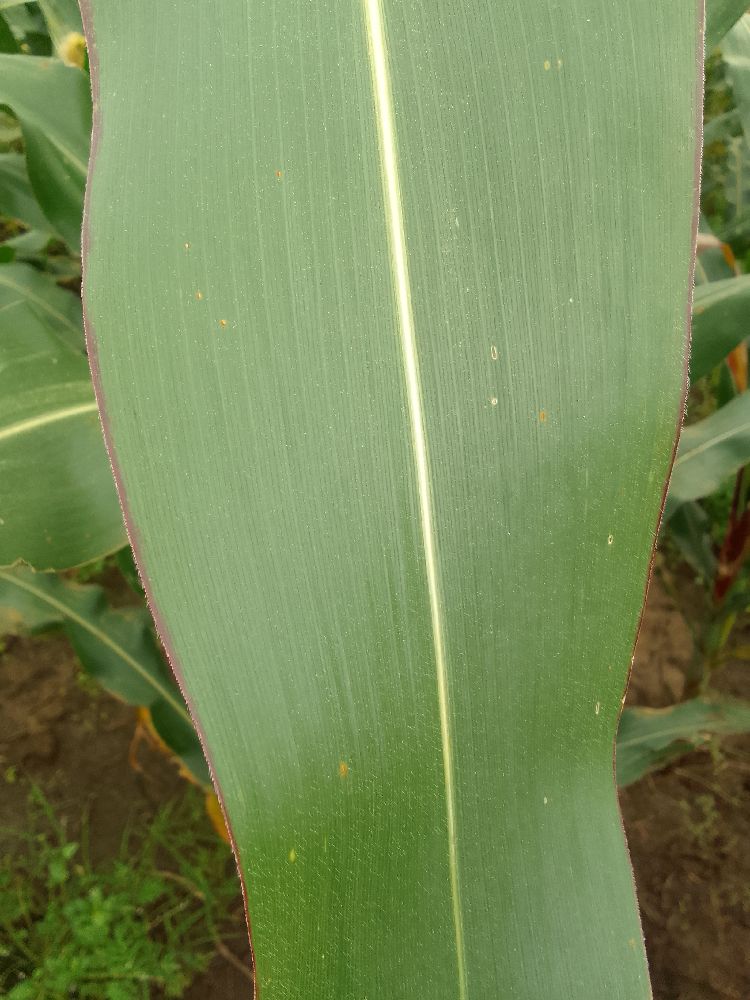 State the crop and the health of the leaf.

maize, healthy
